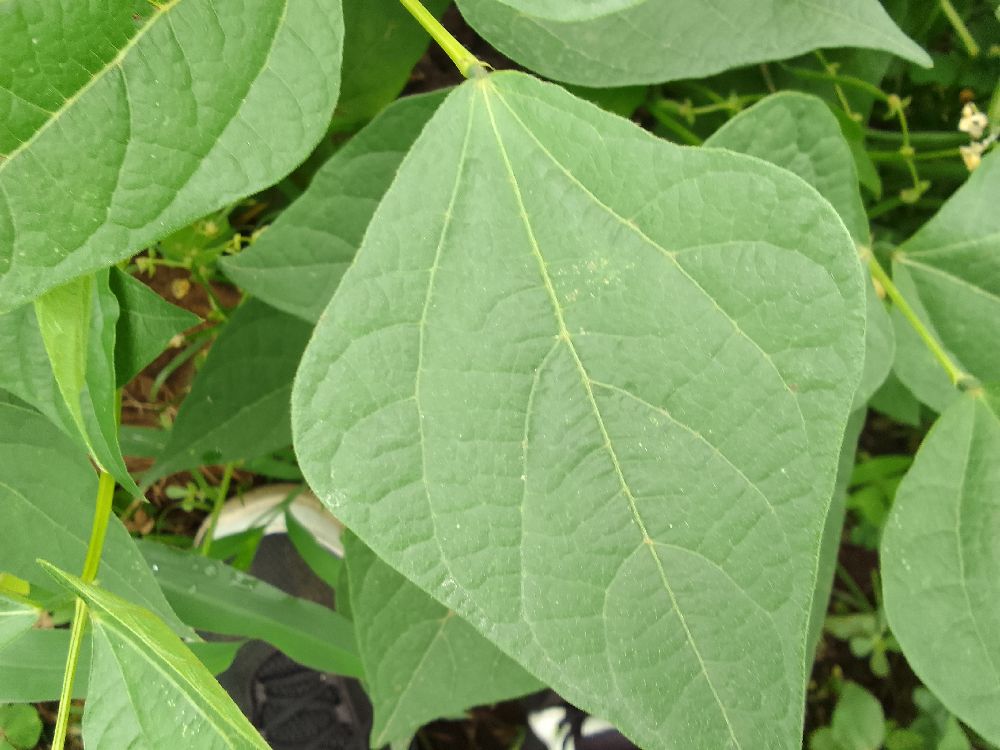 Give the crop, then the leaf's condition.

common bean, healthy
